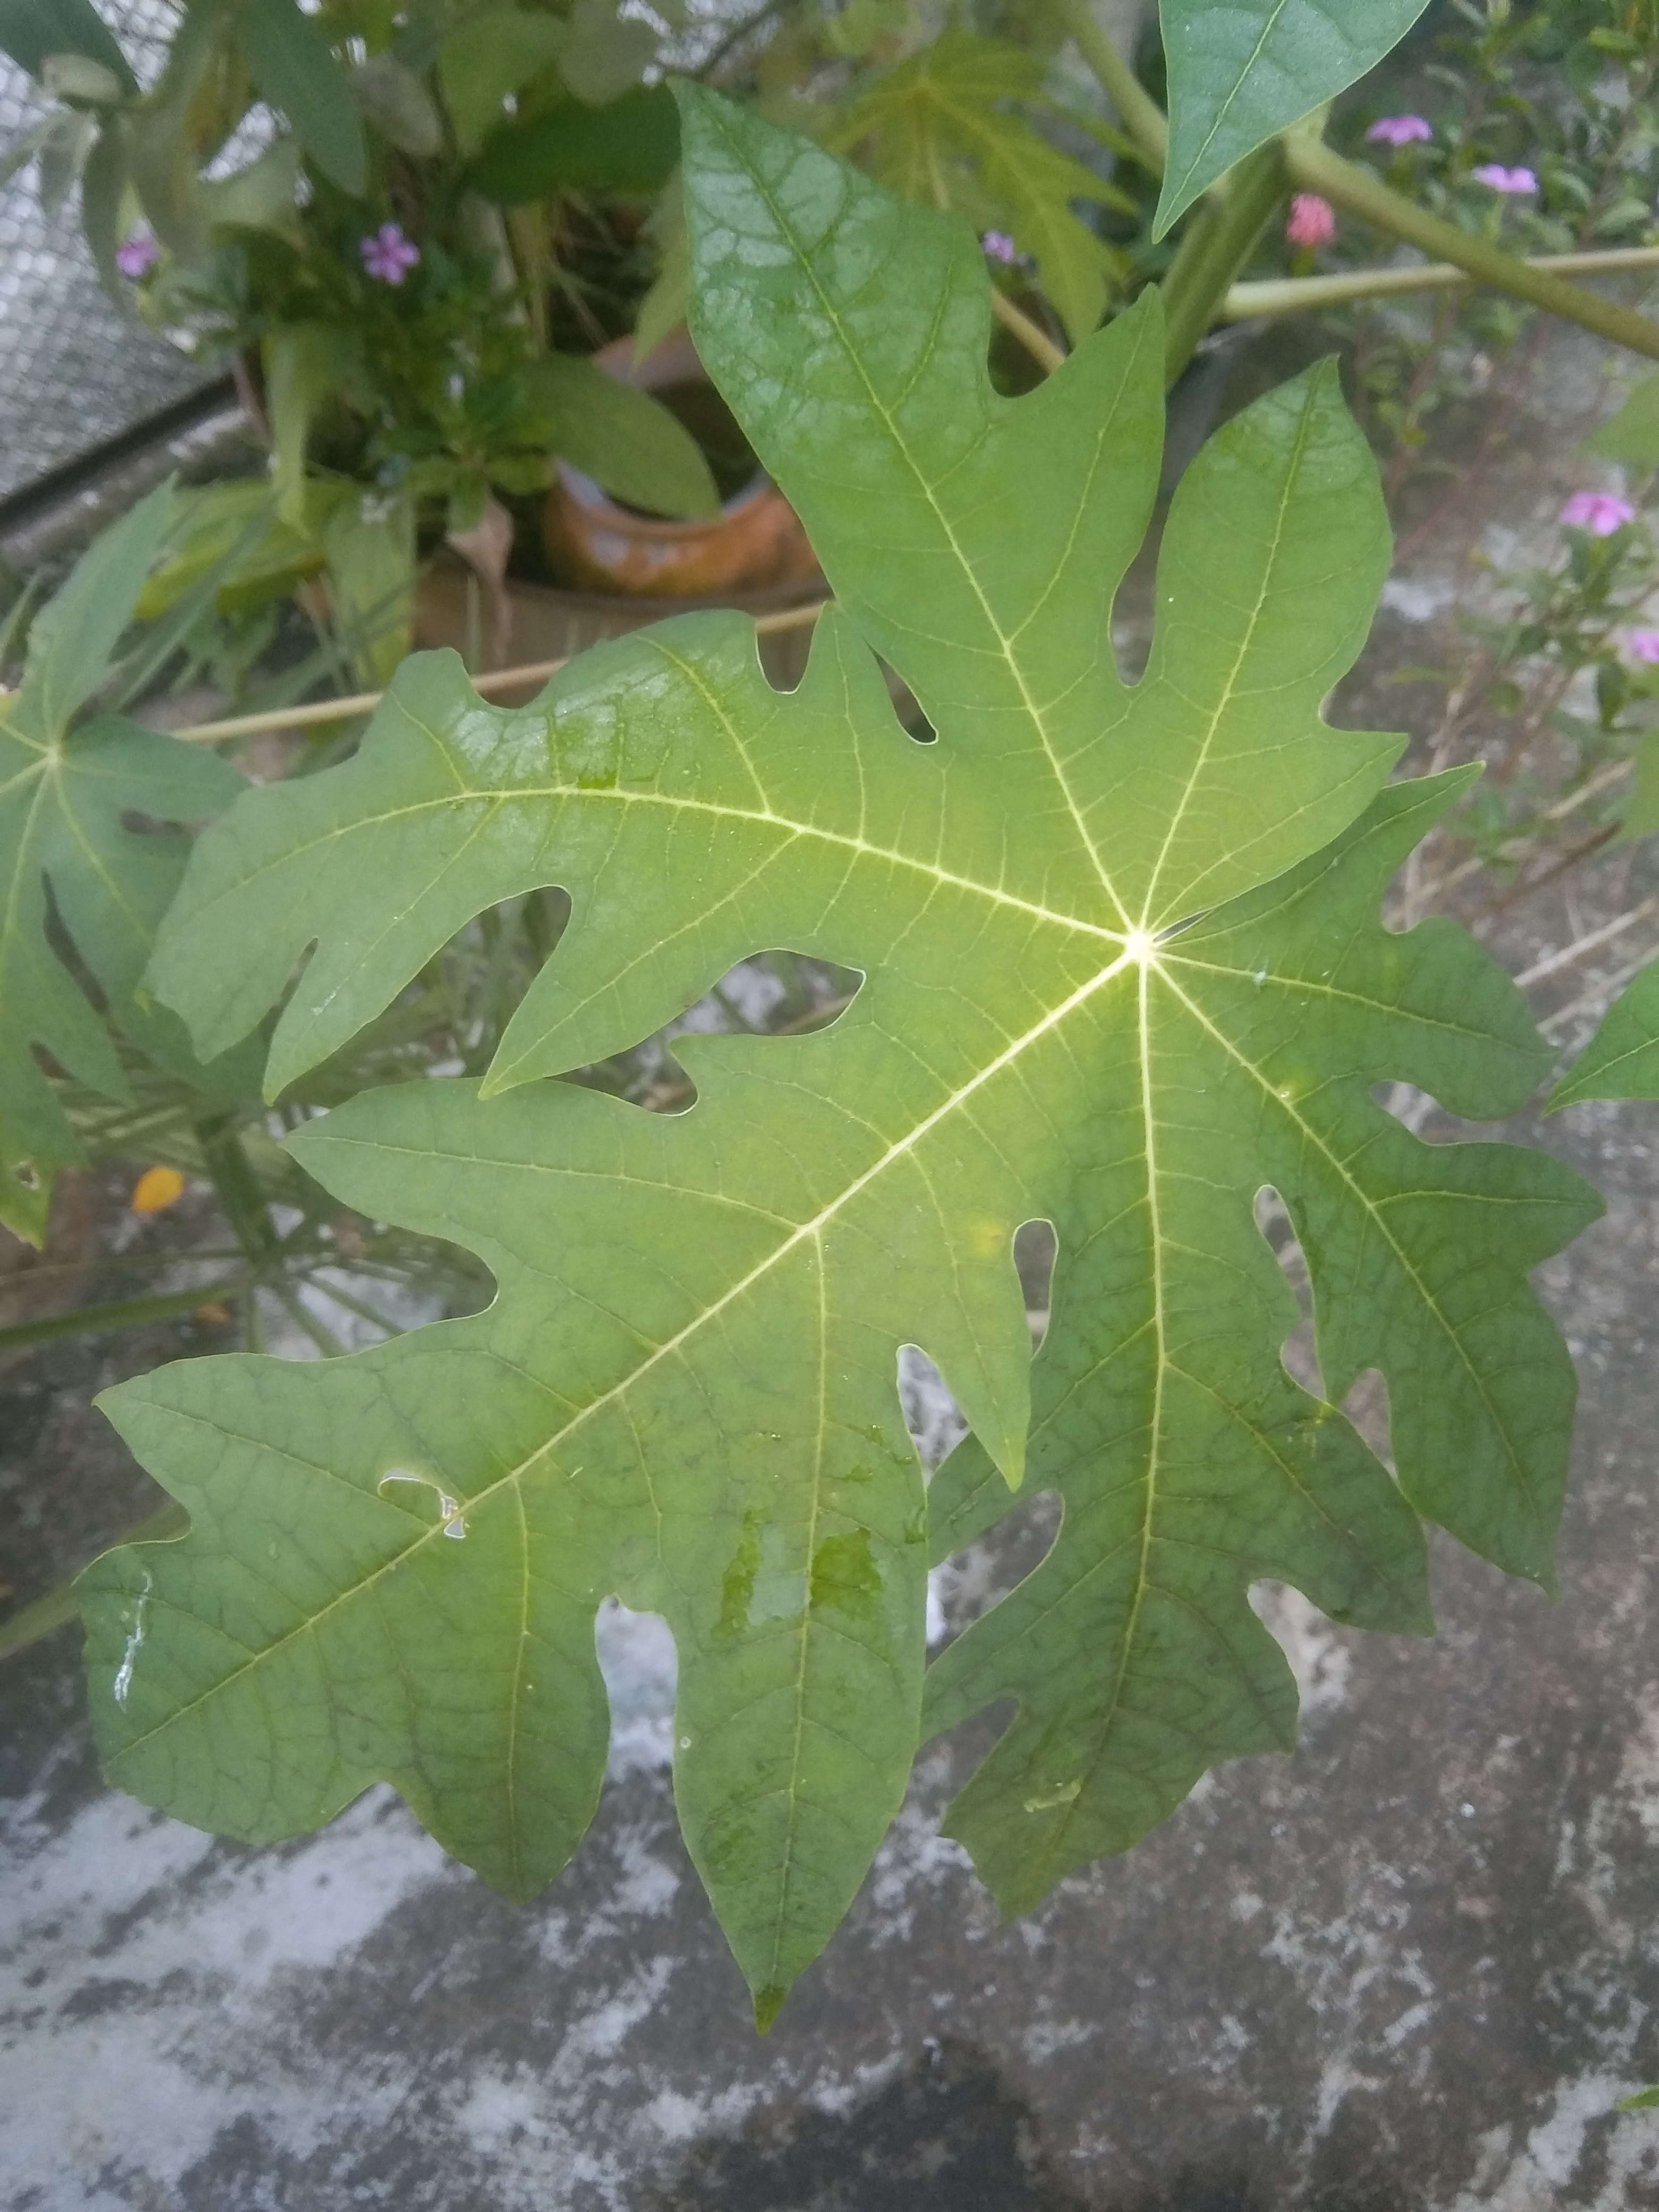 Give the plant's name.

papaya
